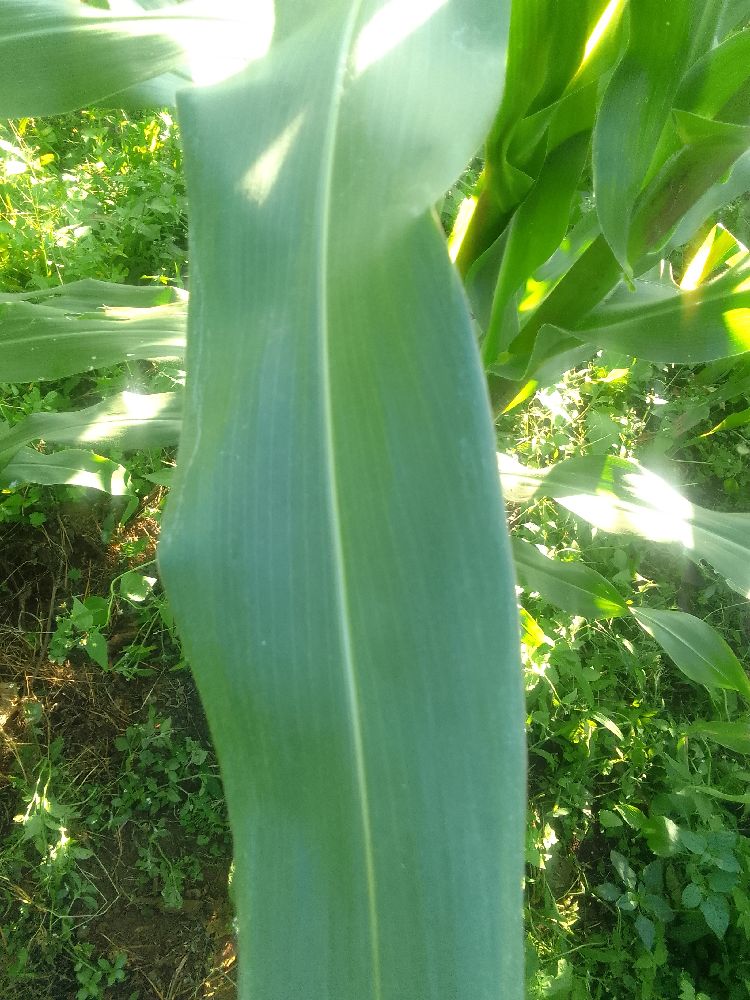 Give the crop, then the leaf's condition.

maize, healthy
